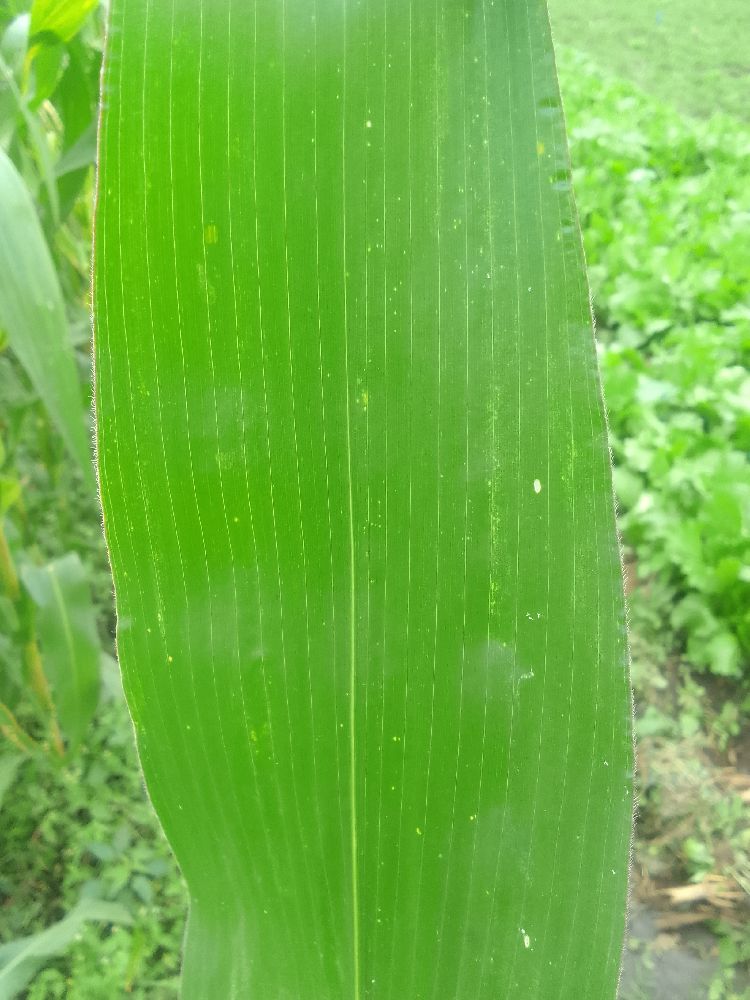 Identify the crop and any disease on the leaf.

maize, healthy
